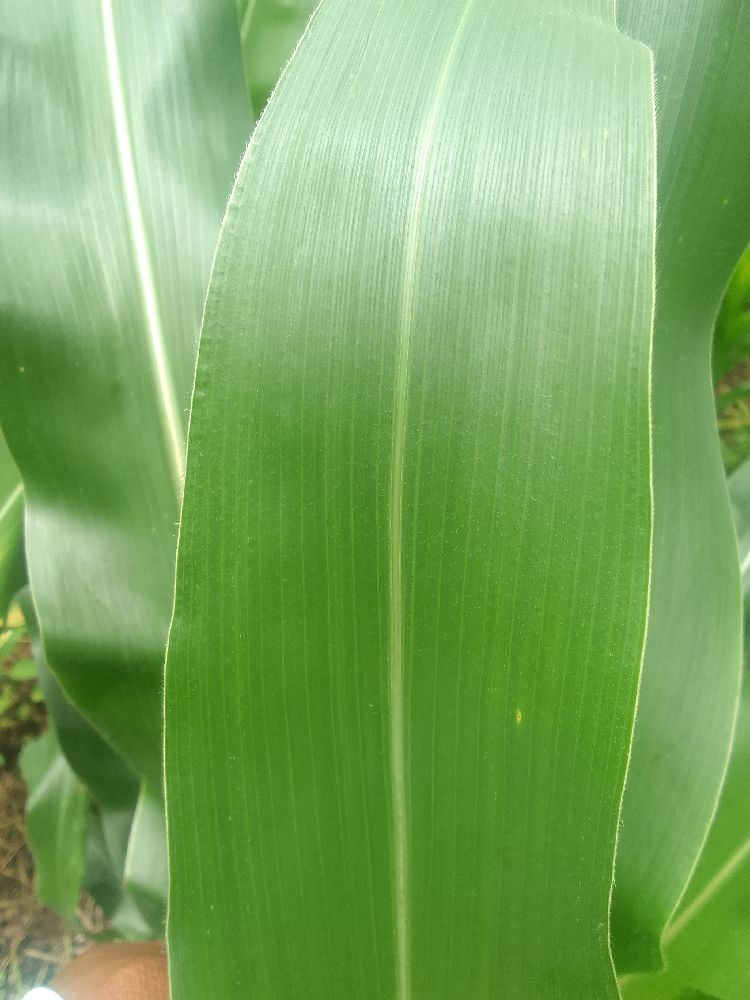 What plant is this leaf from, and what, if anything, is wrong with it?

maize, healthy
